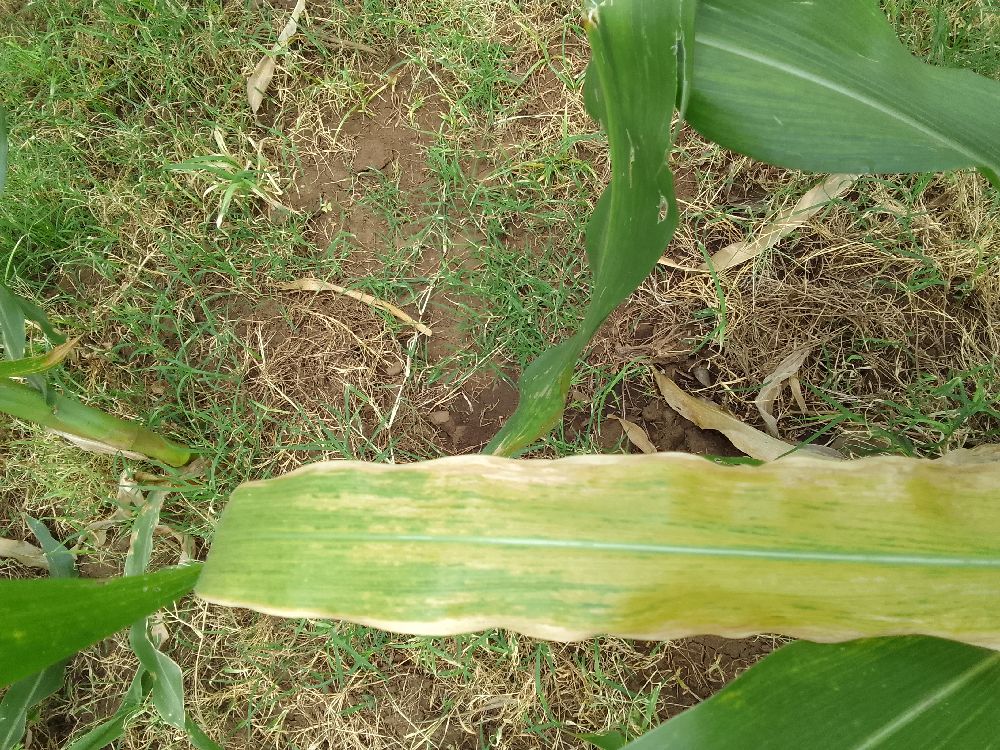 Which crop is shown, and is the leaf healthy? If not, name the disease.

maize, maize lethal necrosis
